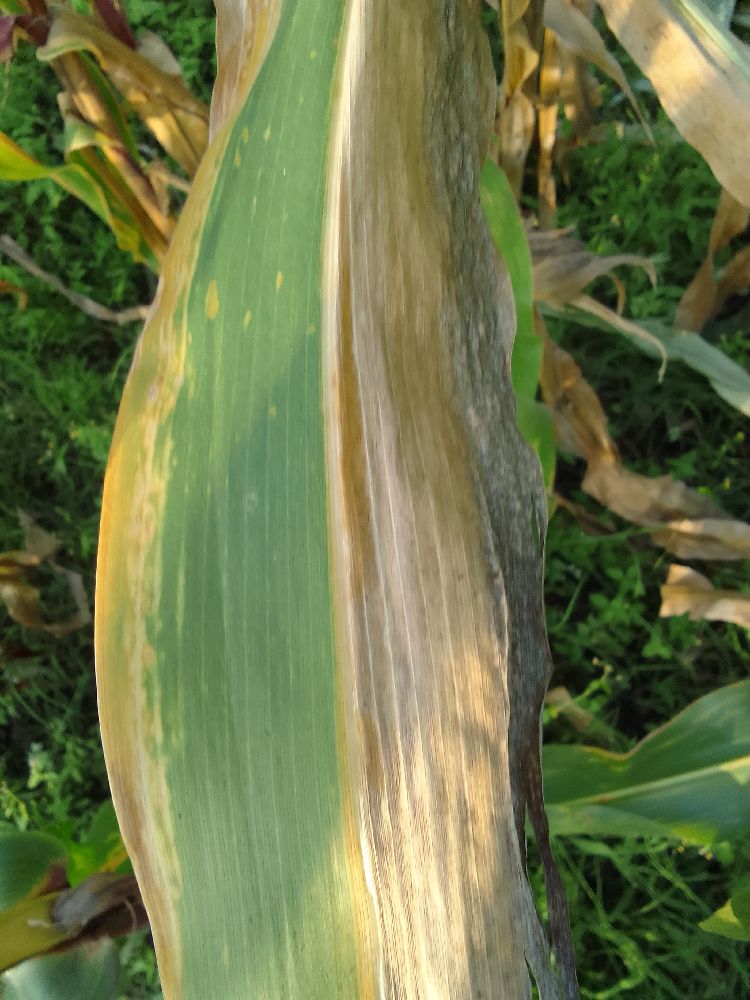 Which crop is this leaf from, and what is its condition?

maize, maize lethal necrosis
